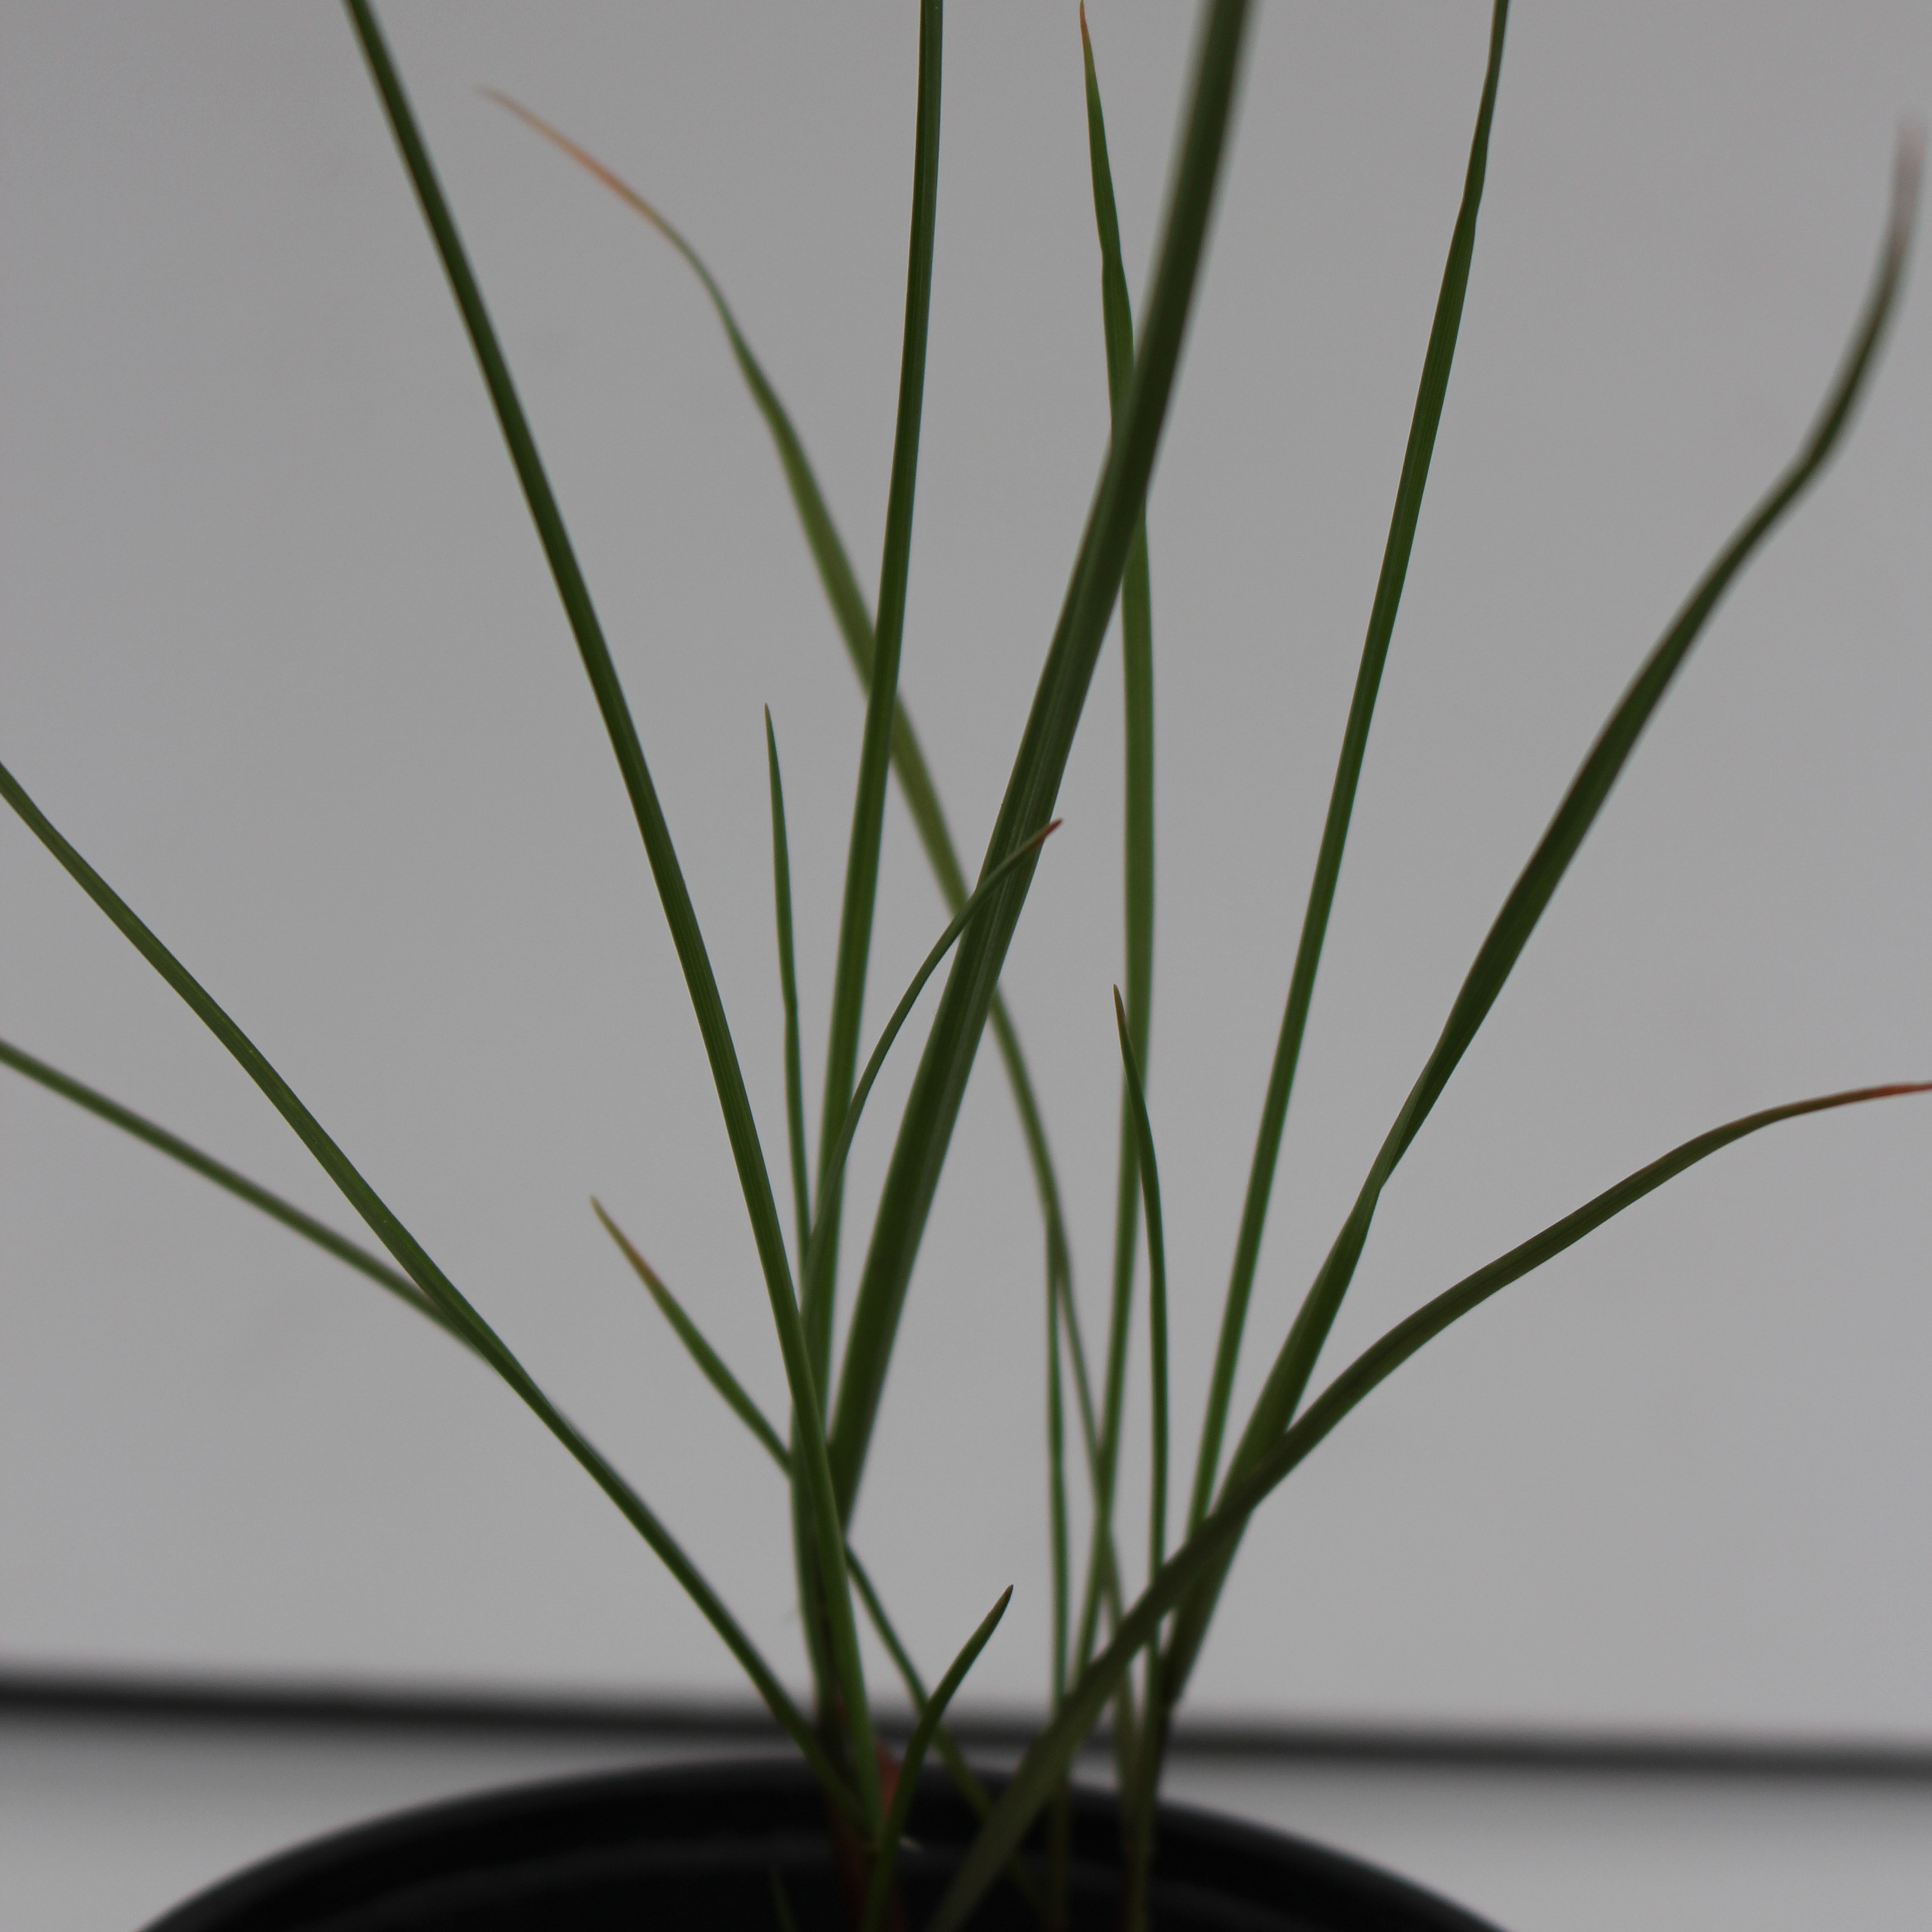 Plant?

Lolium multiflorum
